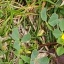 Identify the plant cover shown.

unstructured weed
